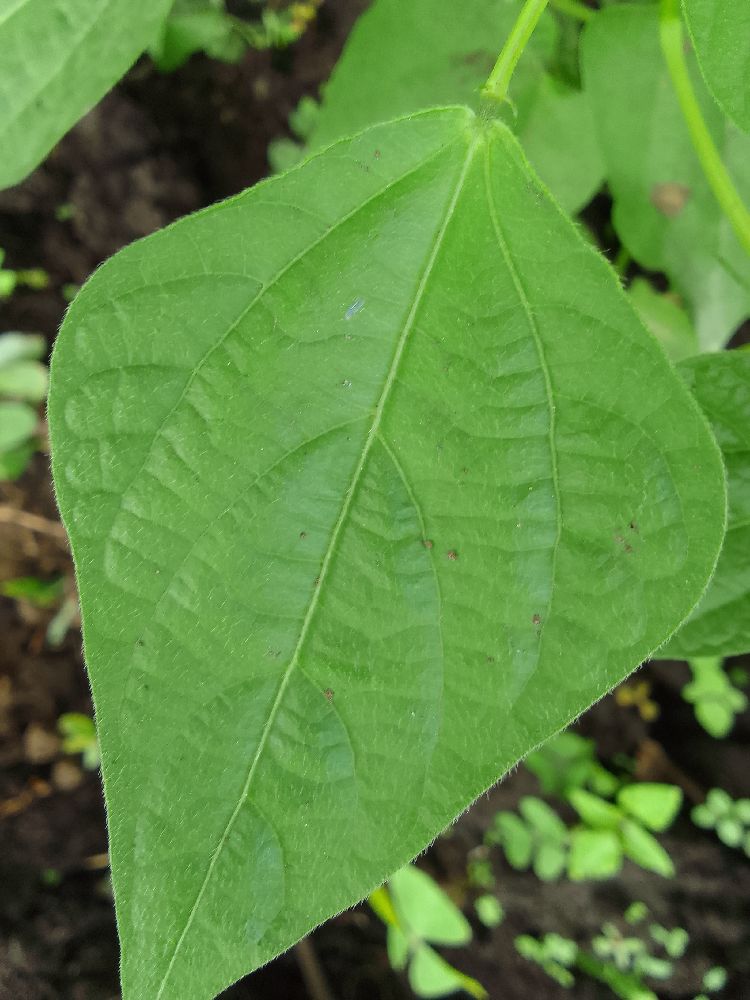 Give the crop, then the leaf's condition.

common bean, healthy
